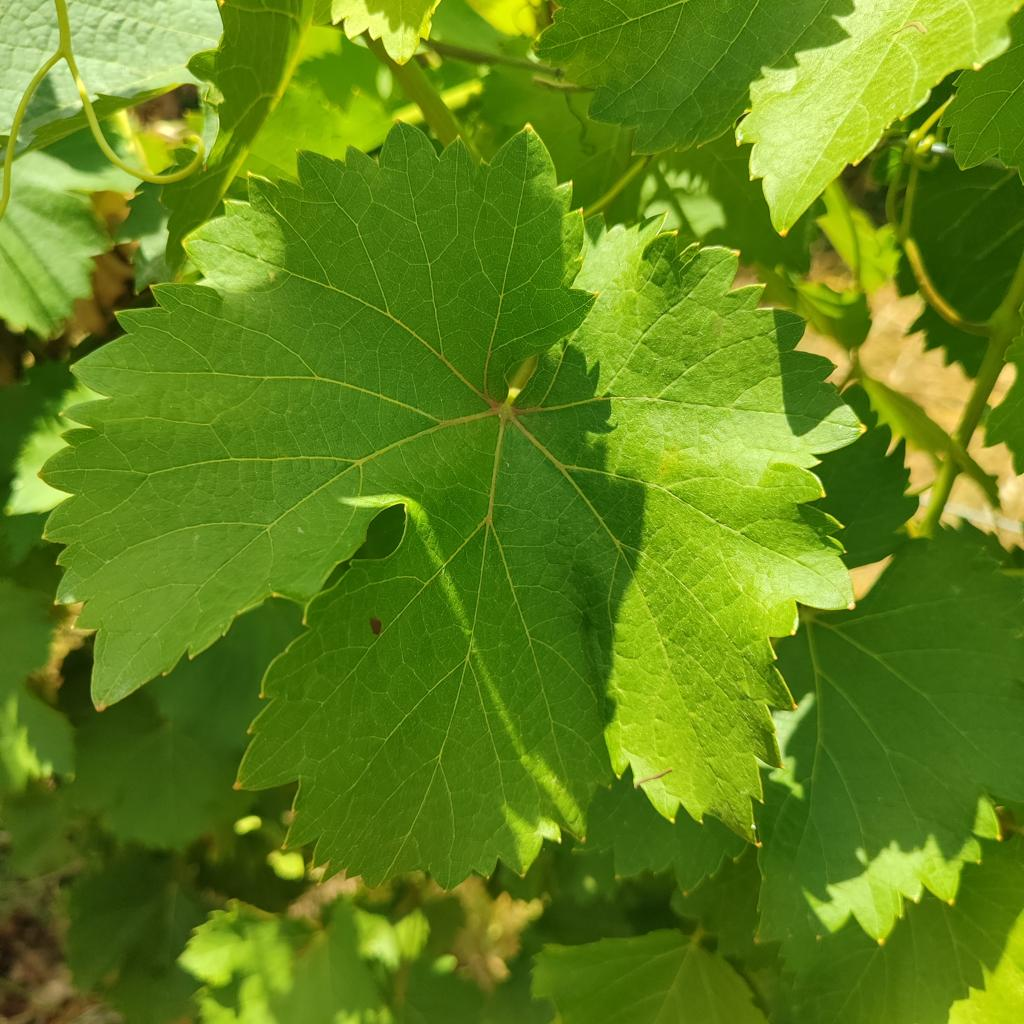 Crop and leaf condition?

grapevine, healthy
